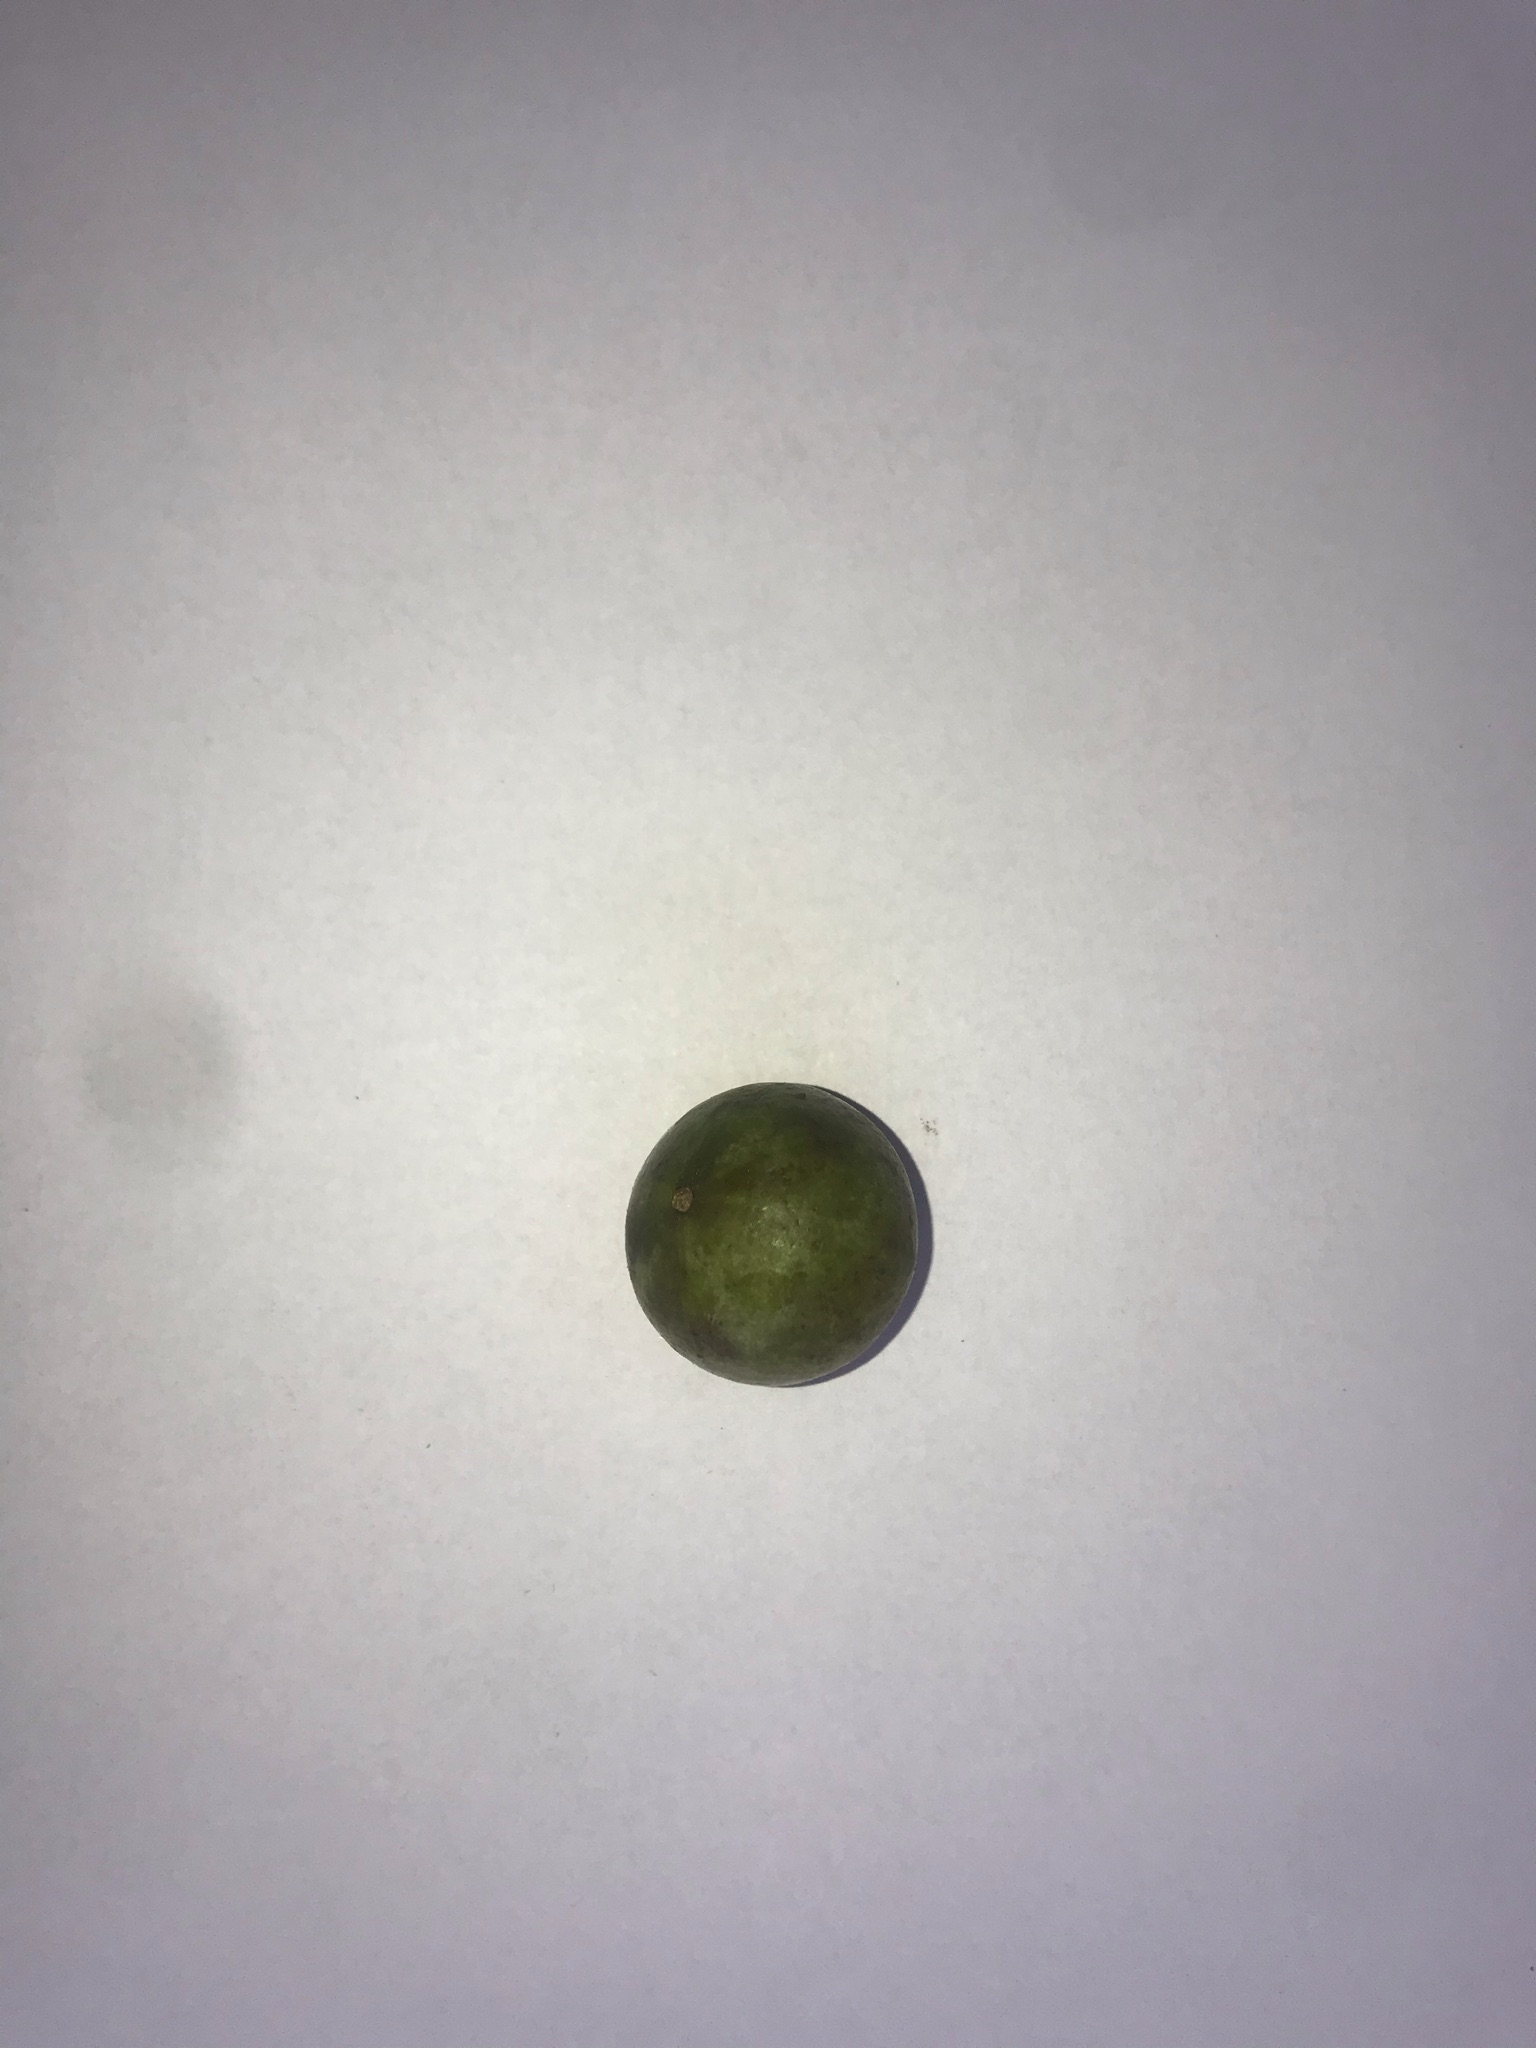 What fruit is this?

gabiroba
